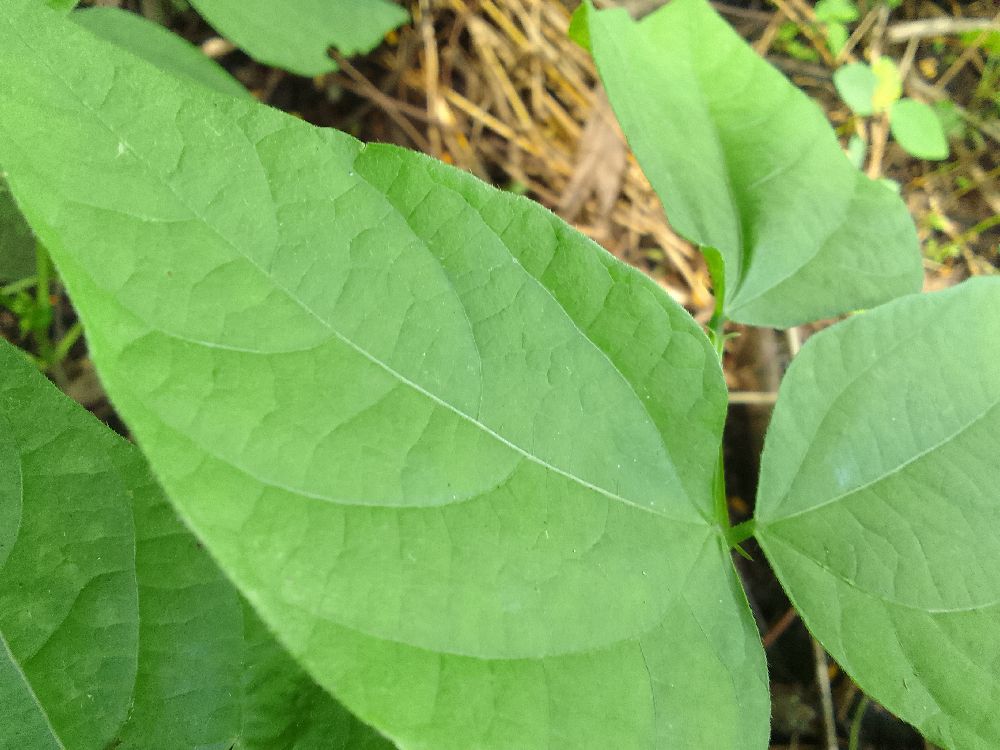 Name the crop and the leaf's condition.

common bean, healthy
